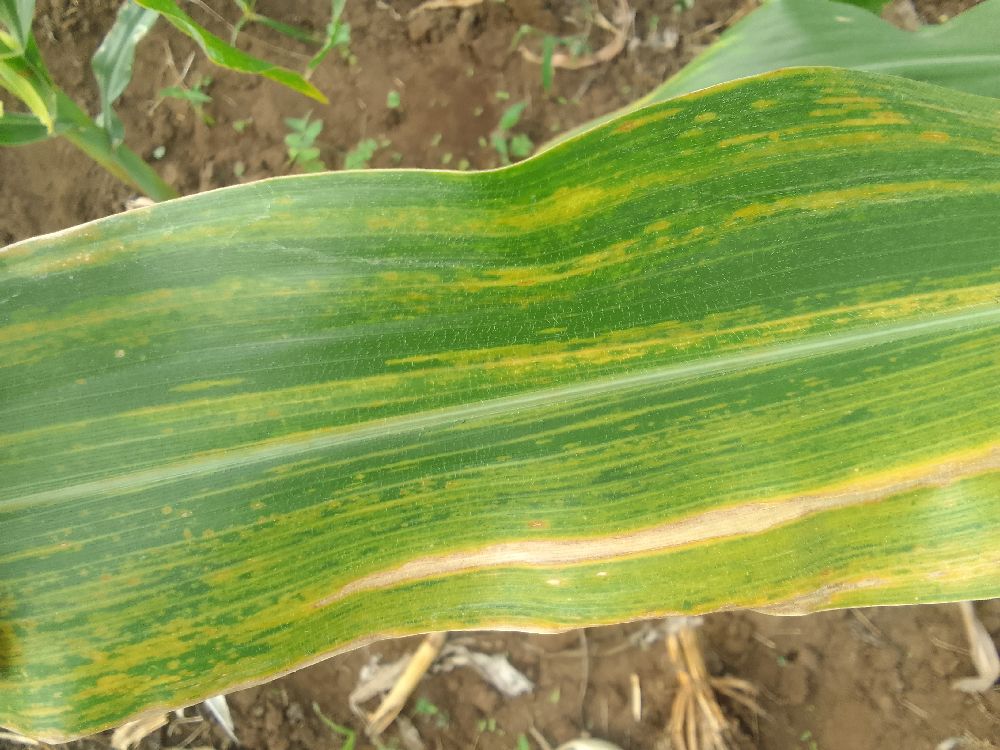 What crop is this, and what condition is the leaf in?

maize, maize lethal necrosis
